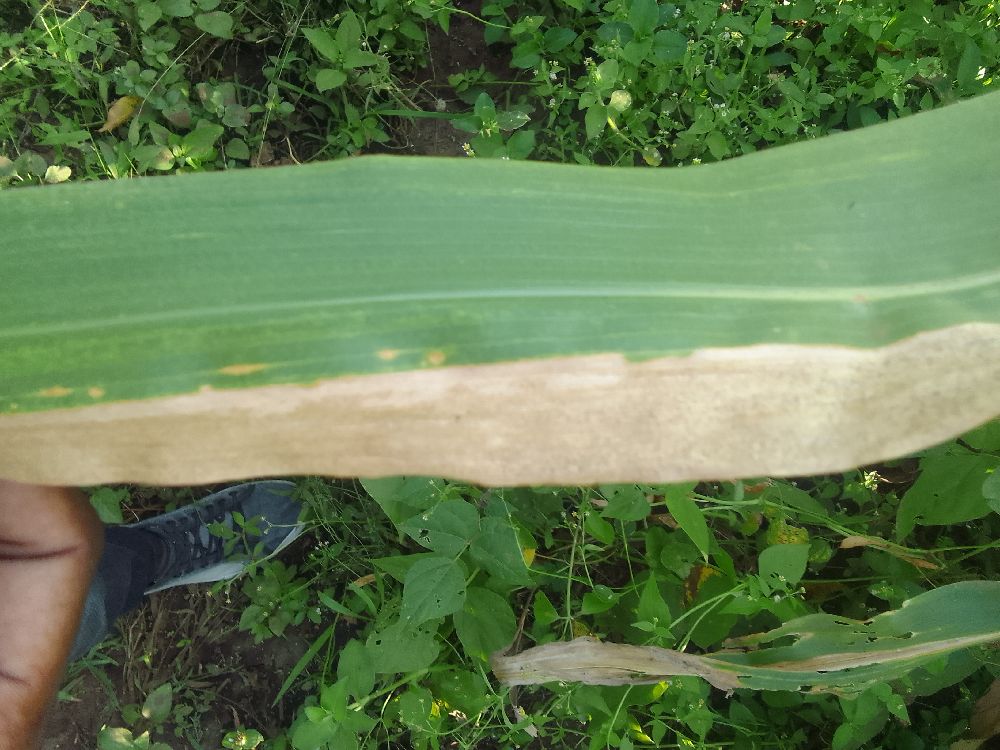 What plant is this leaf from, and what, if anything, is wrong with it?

maize, maize lethal necrosis
